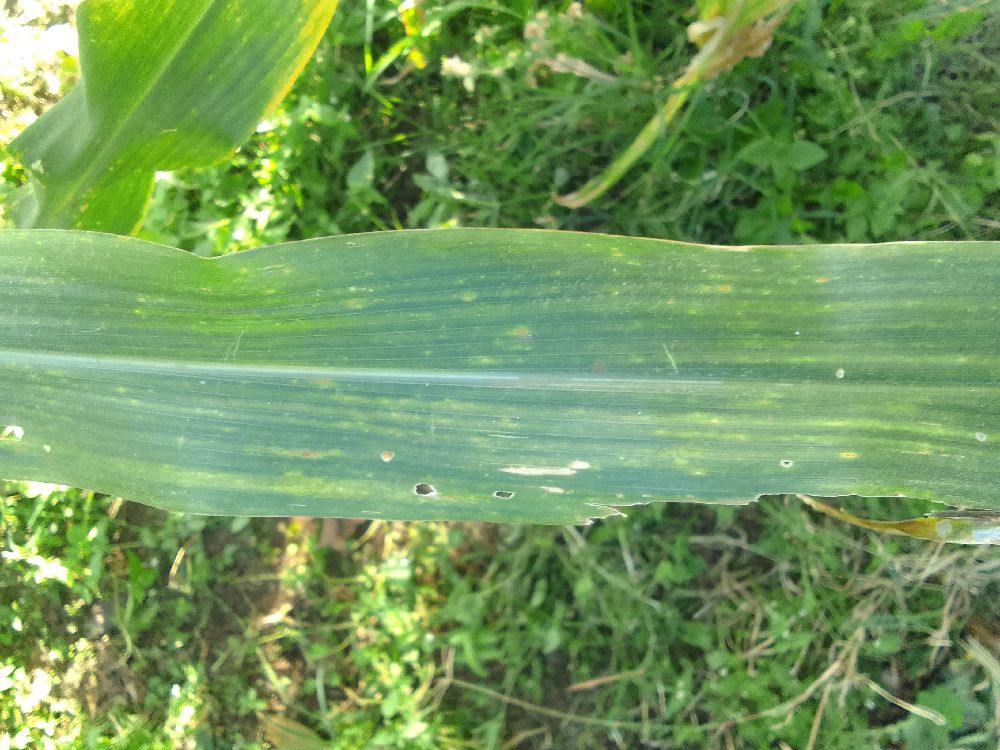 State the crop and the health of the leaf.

maize, maize lethal necrosis
